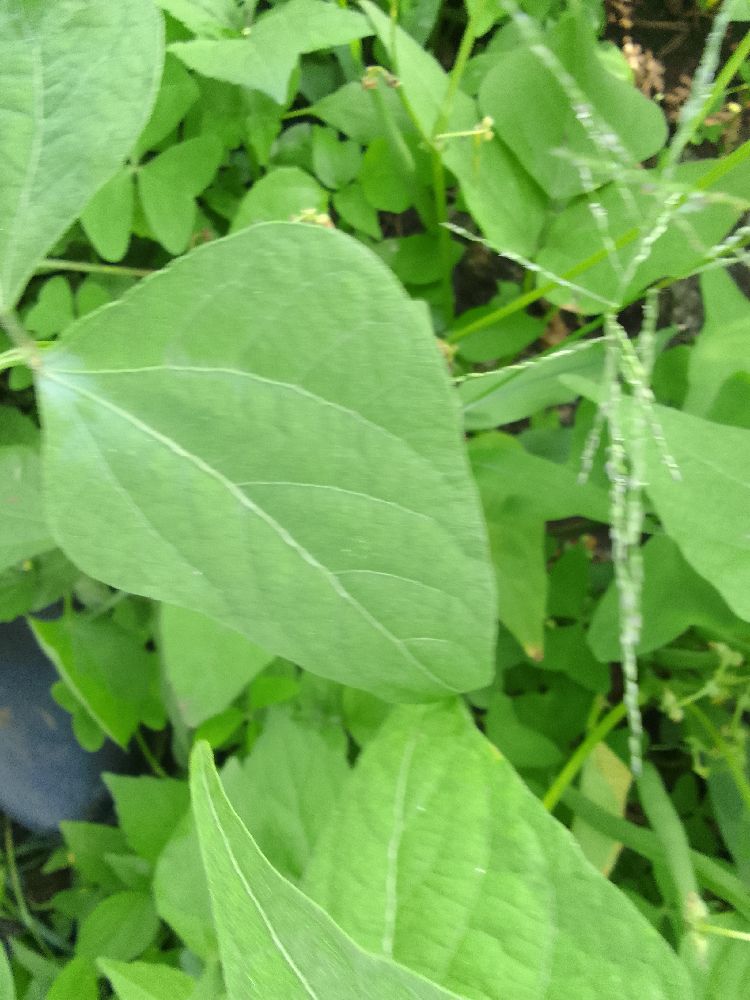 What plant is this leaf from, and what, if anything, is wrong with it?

common bean, healthy
